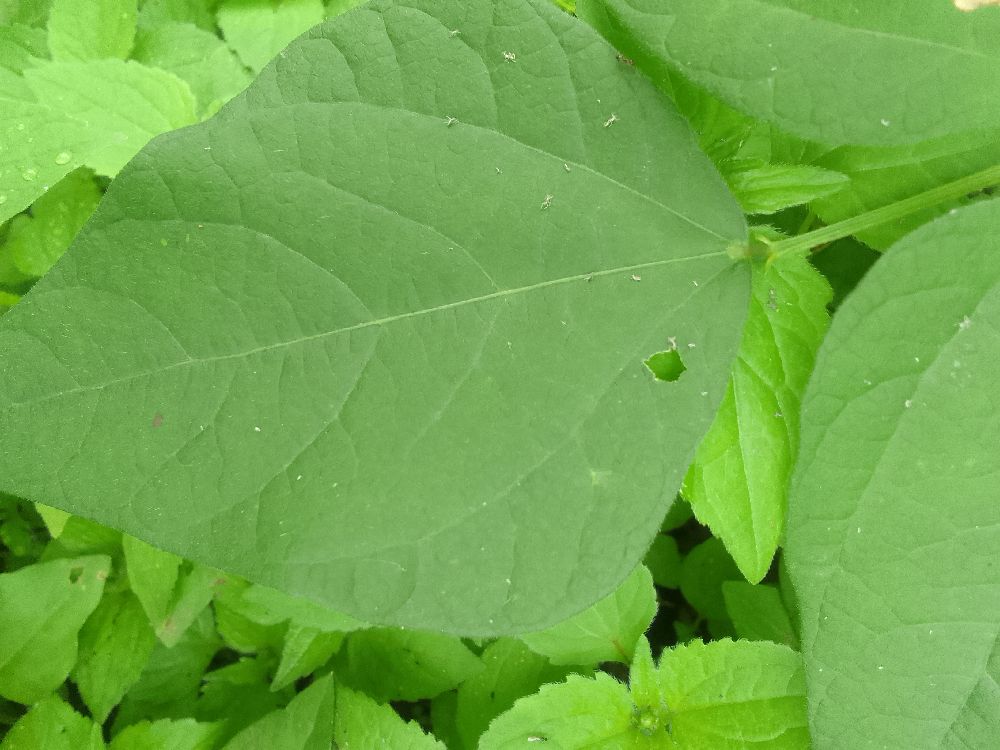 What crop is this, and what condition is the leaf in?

common bean, healthy
